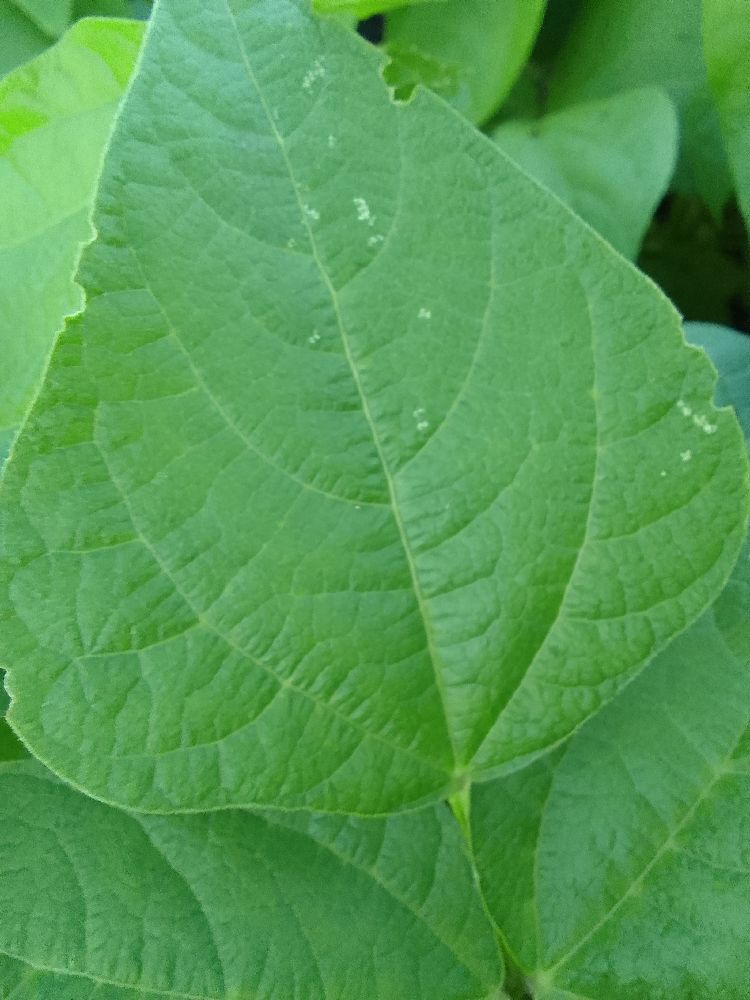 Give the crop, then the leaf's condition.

common bean, healthy
